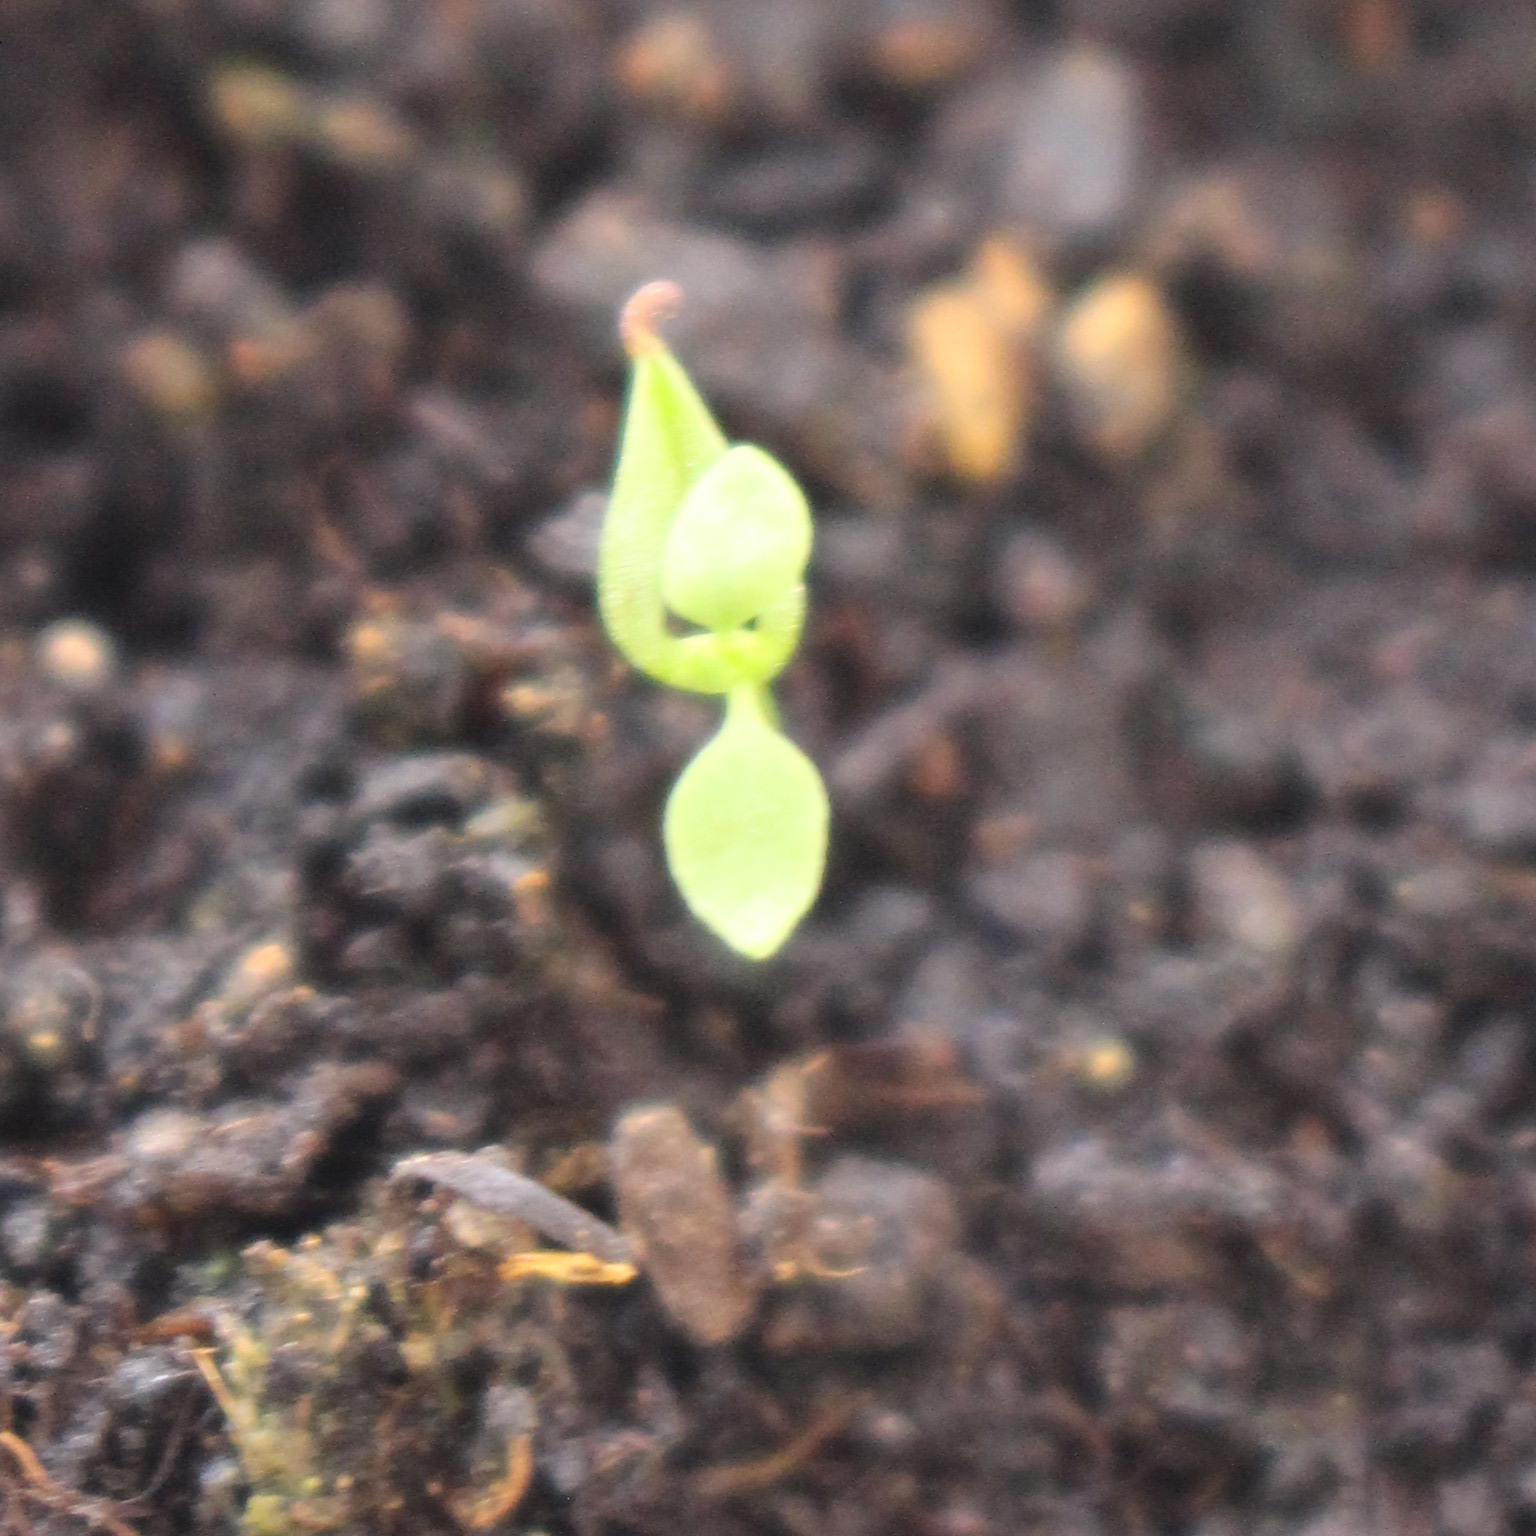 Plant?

Papaver rhoeas
